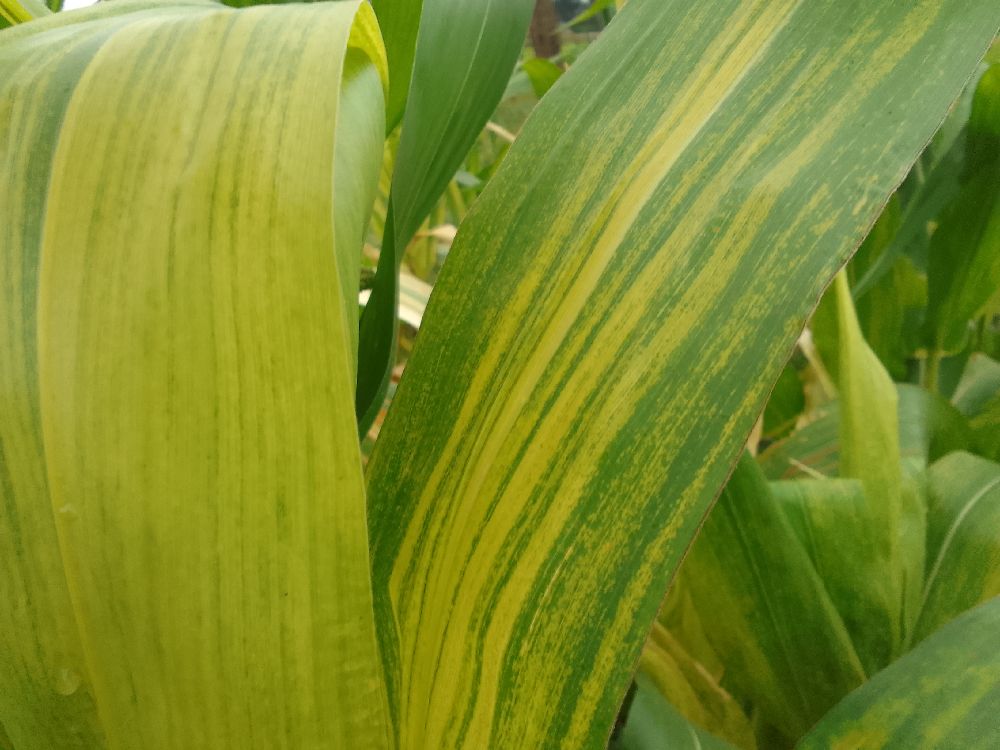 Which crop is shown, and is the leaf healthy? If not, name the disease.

maize, maize lethal necrosis
